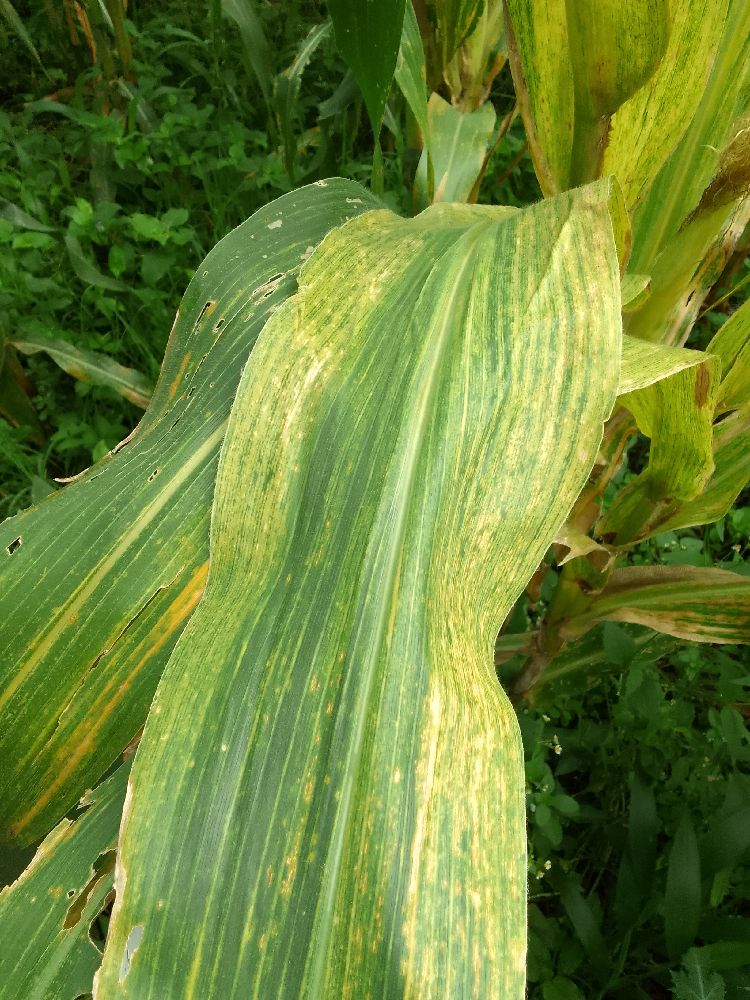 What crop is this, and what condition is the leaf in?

maize, maize lethal necrosis
